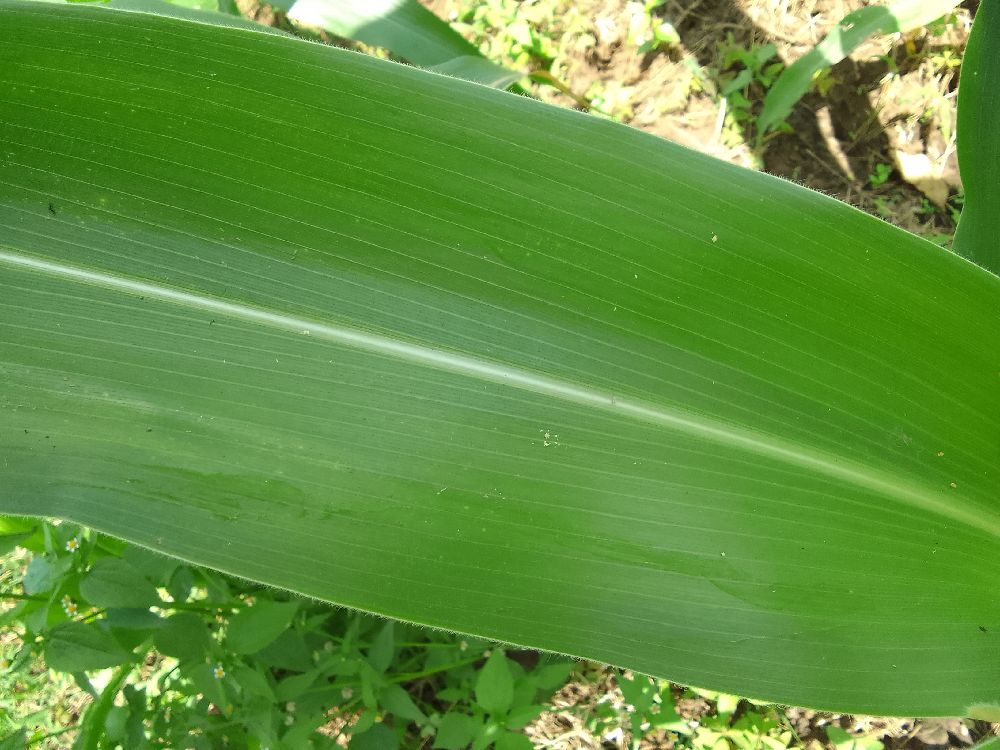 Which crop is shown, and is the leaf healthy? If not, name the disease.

maize, healthy
